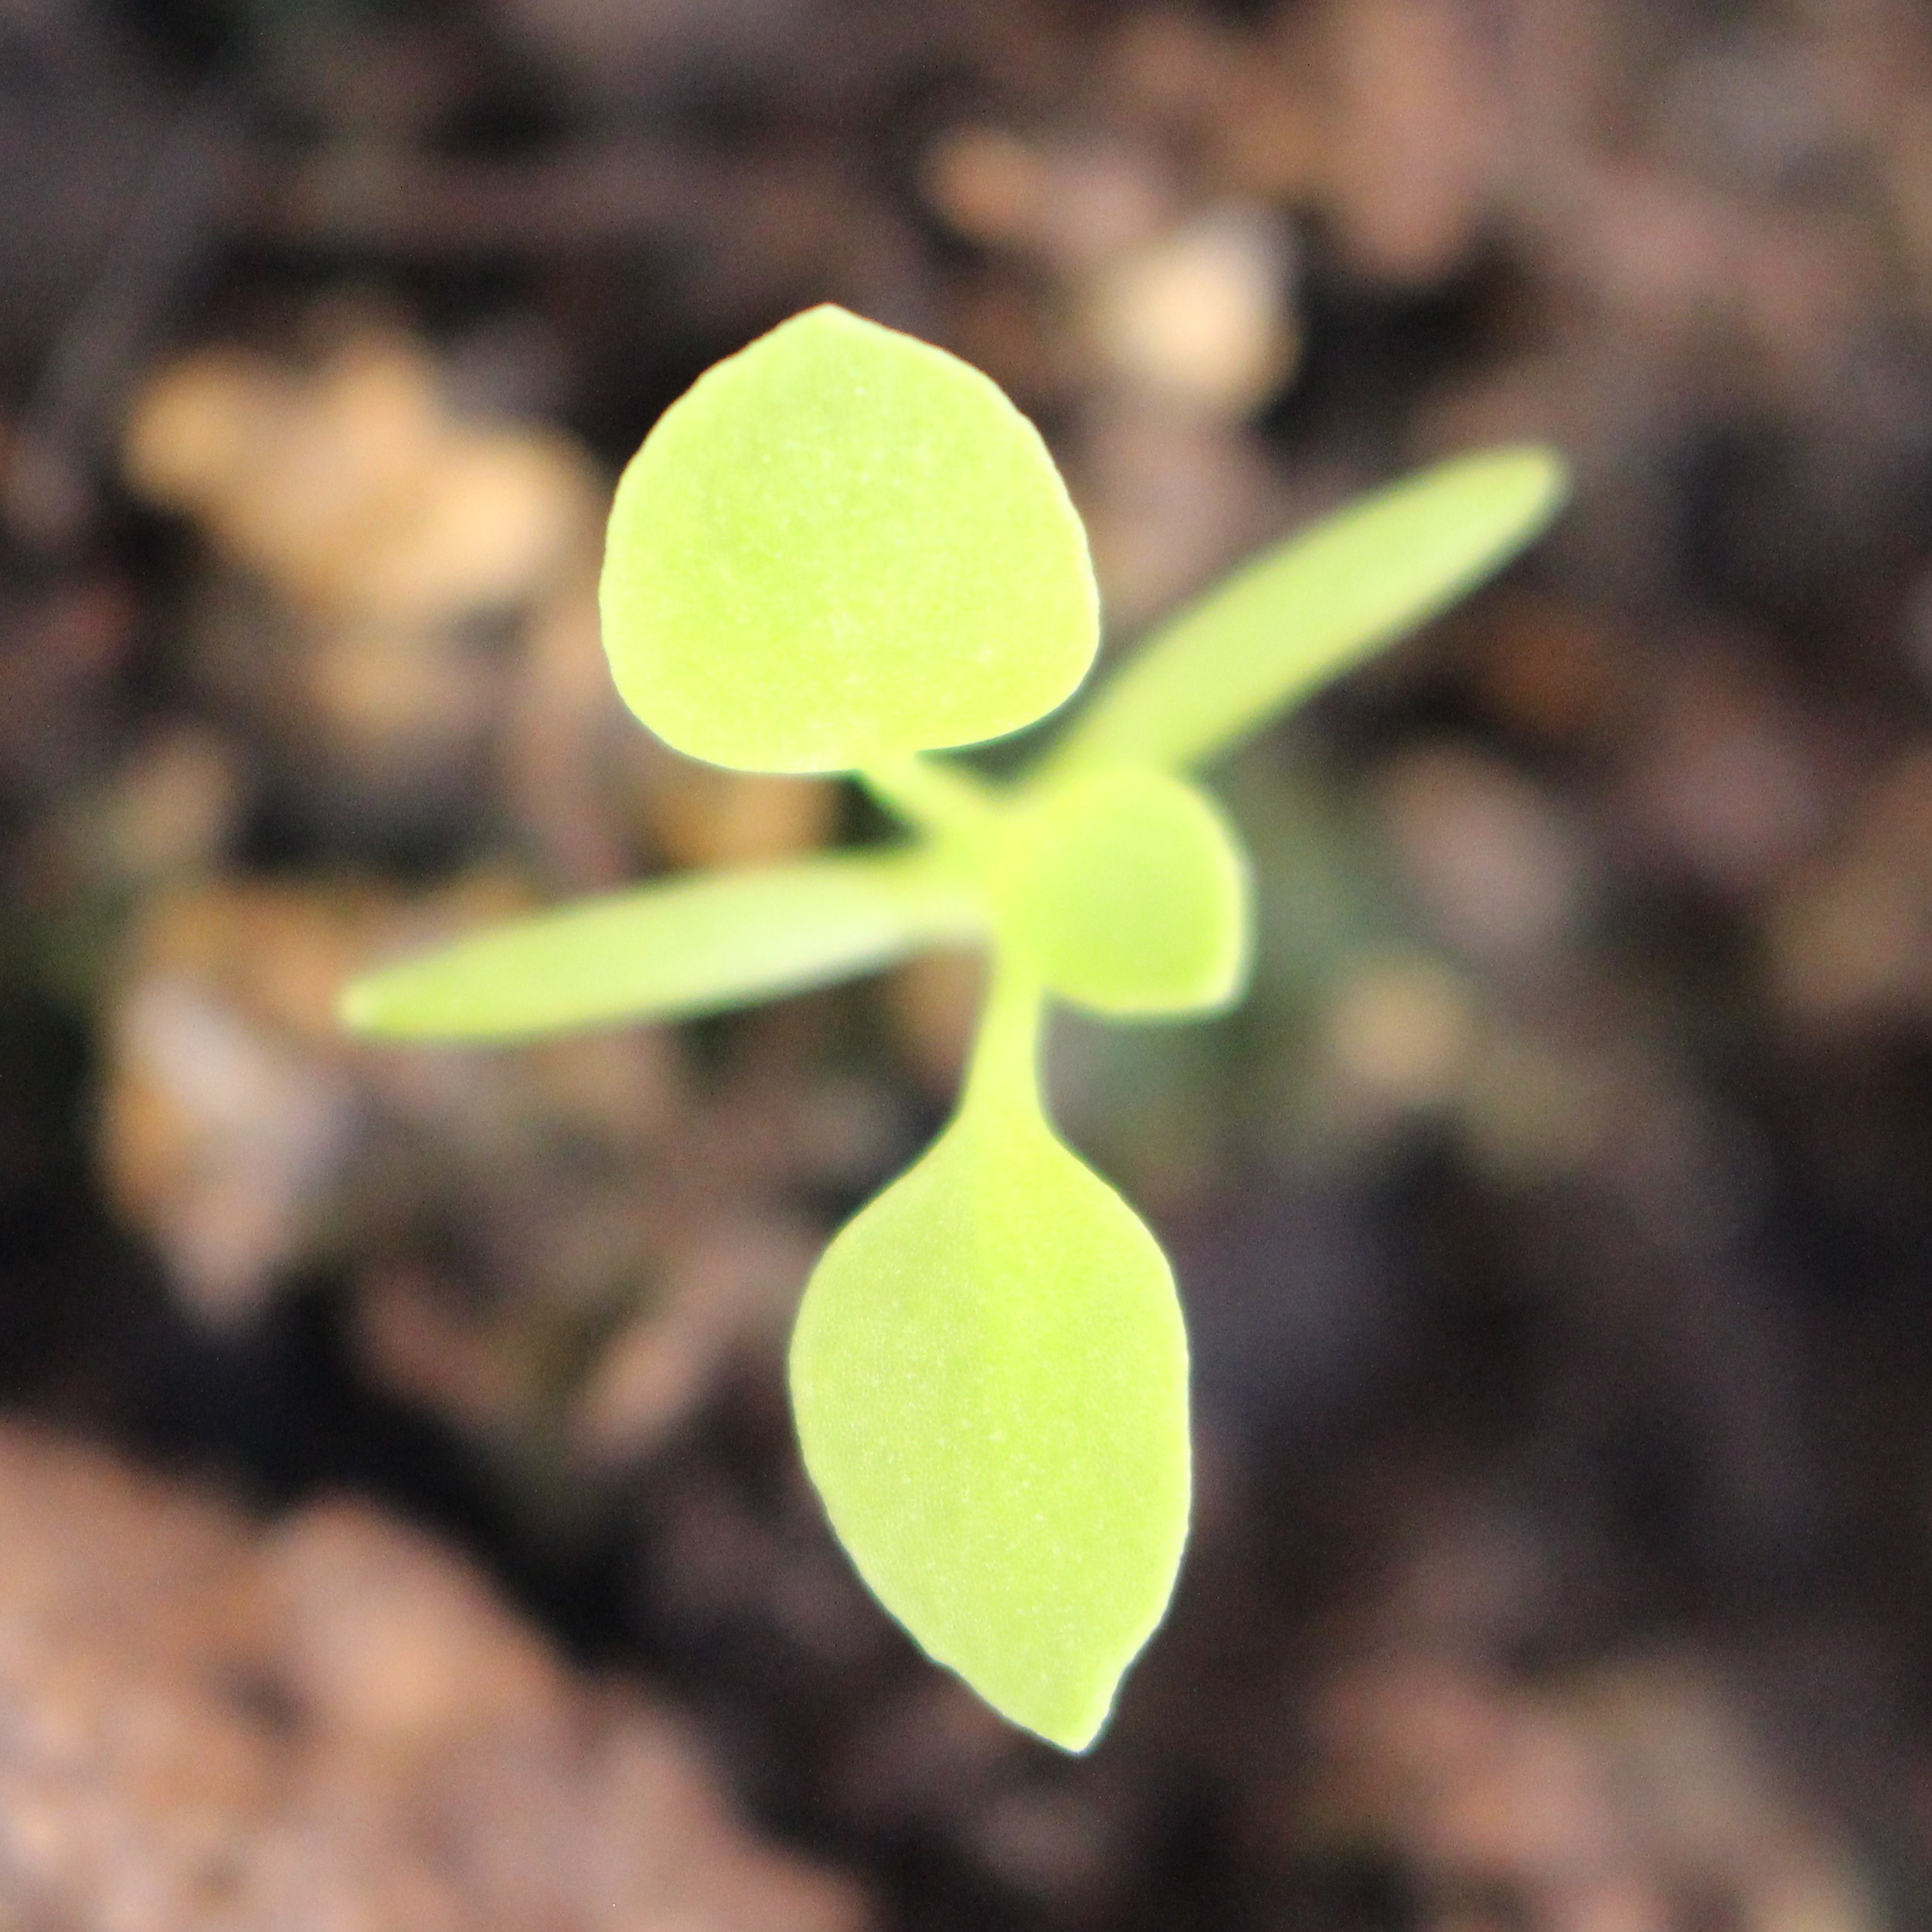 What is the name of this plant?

Papaver rhoeas
